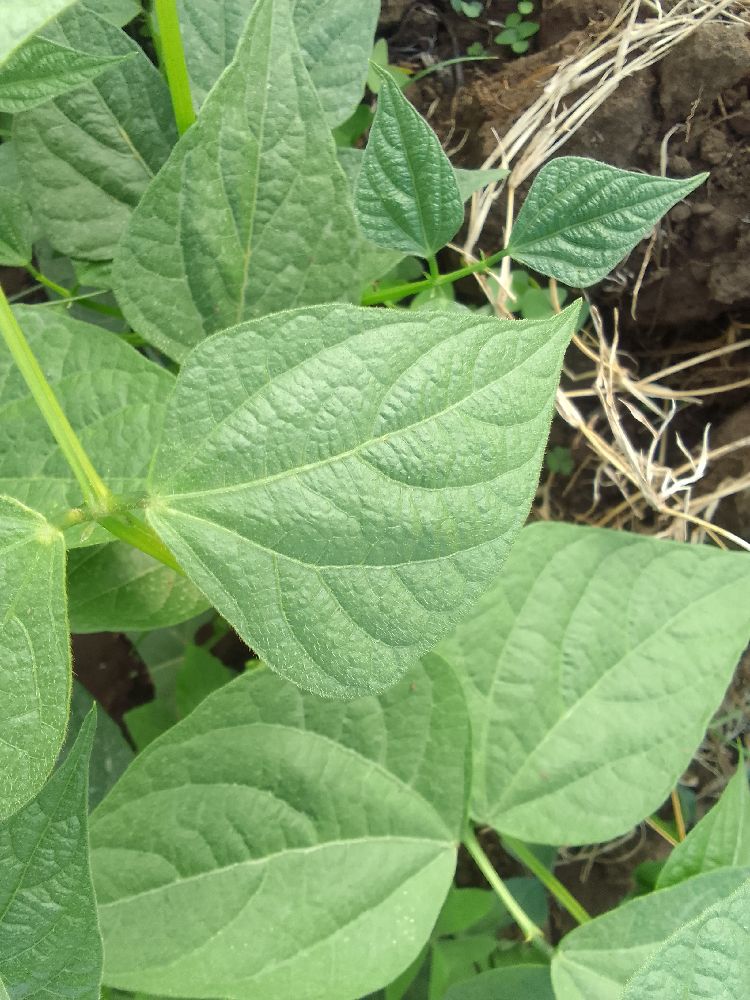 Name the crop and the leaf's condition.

common bean, healthy
